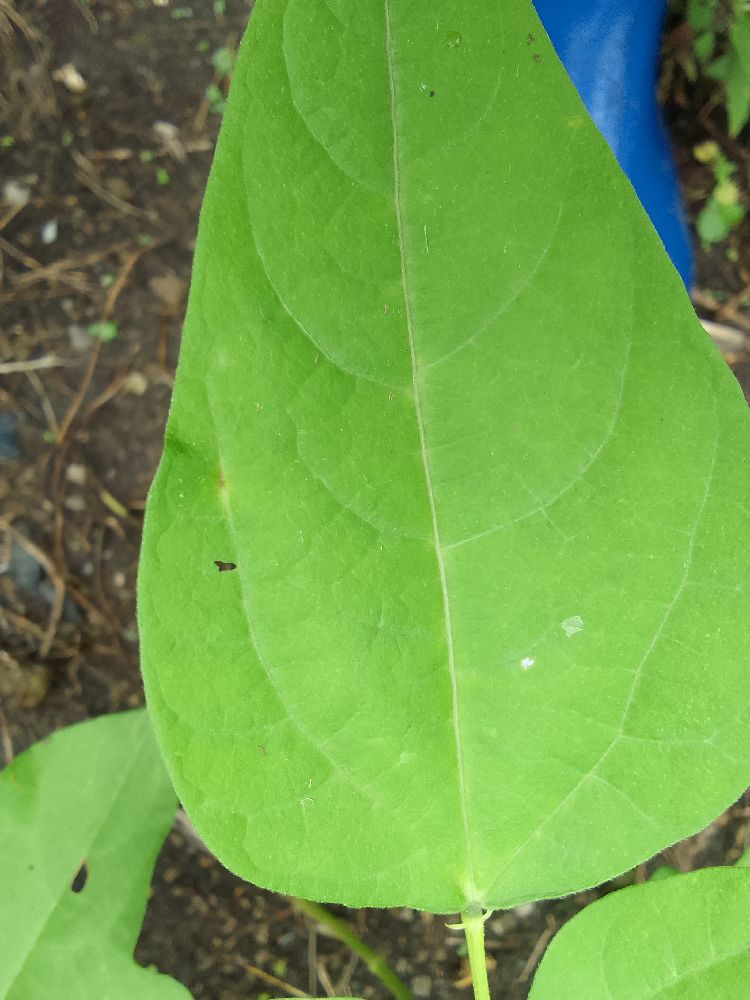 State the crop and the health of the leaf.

common bean, healthy
